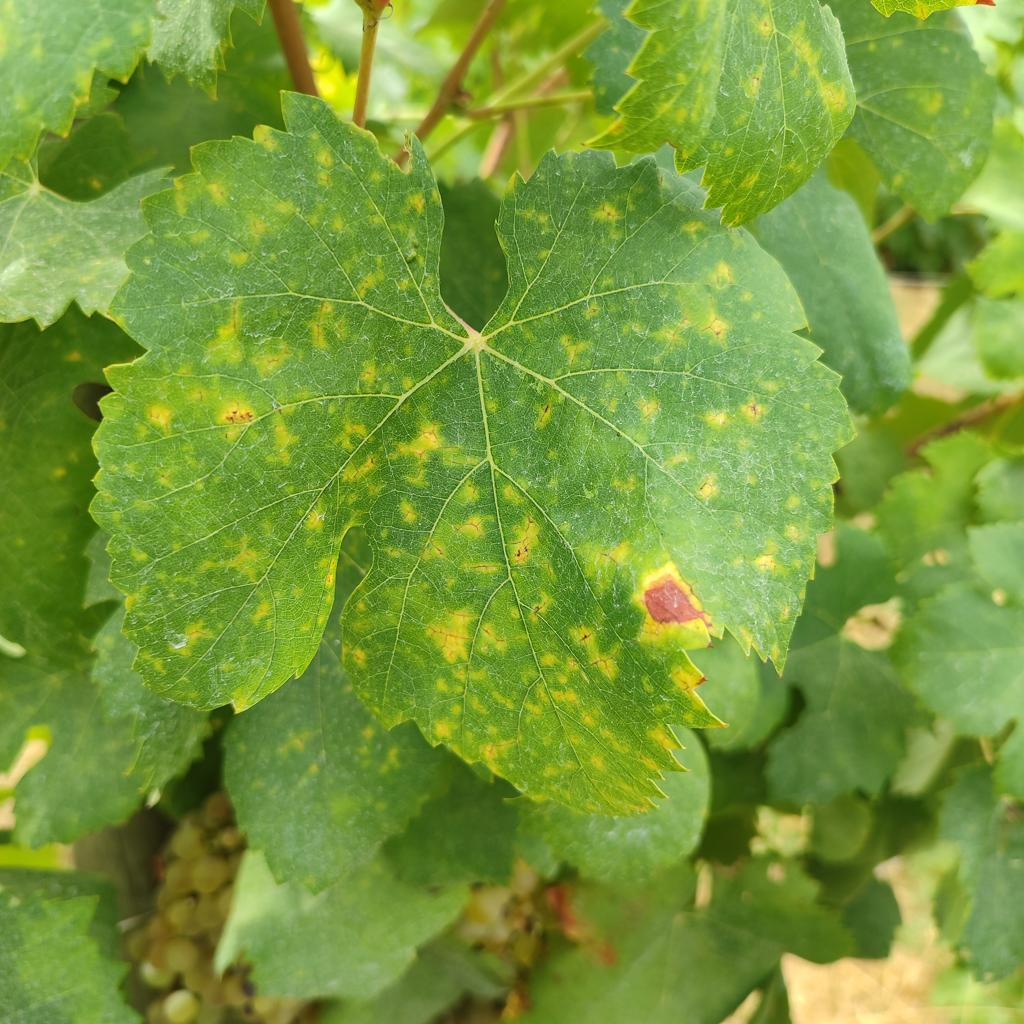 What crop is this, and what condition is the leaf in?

grapevine, esca complex
